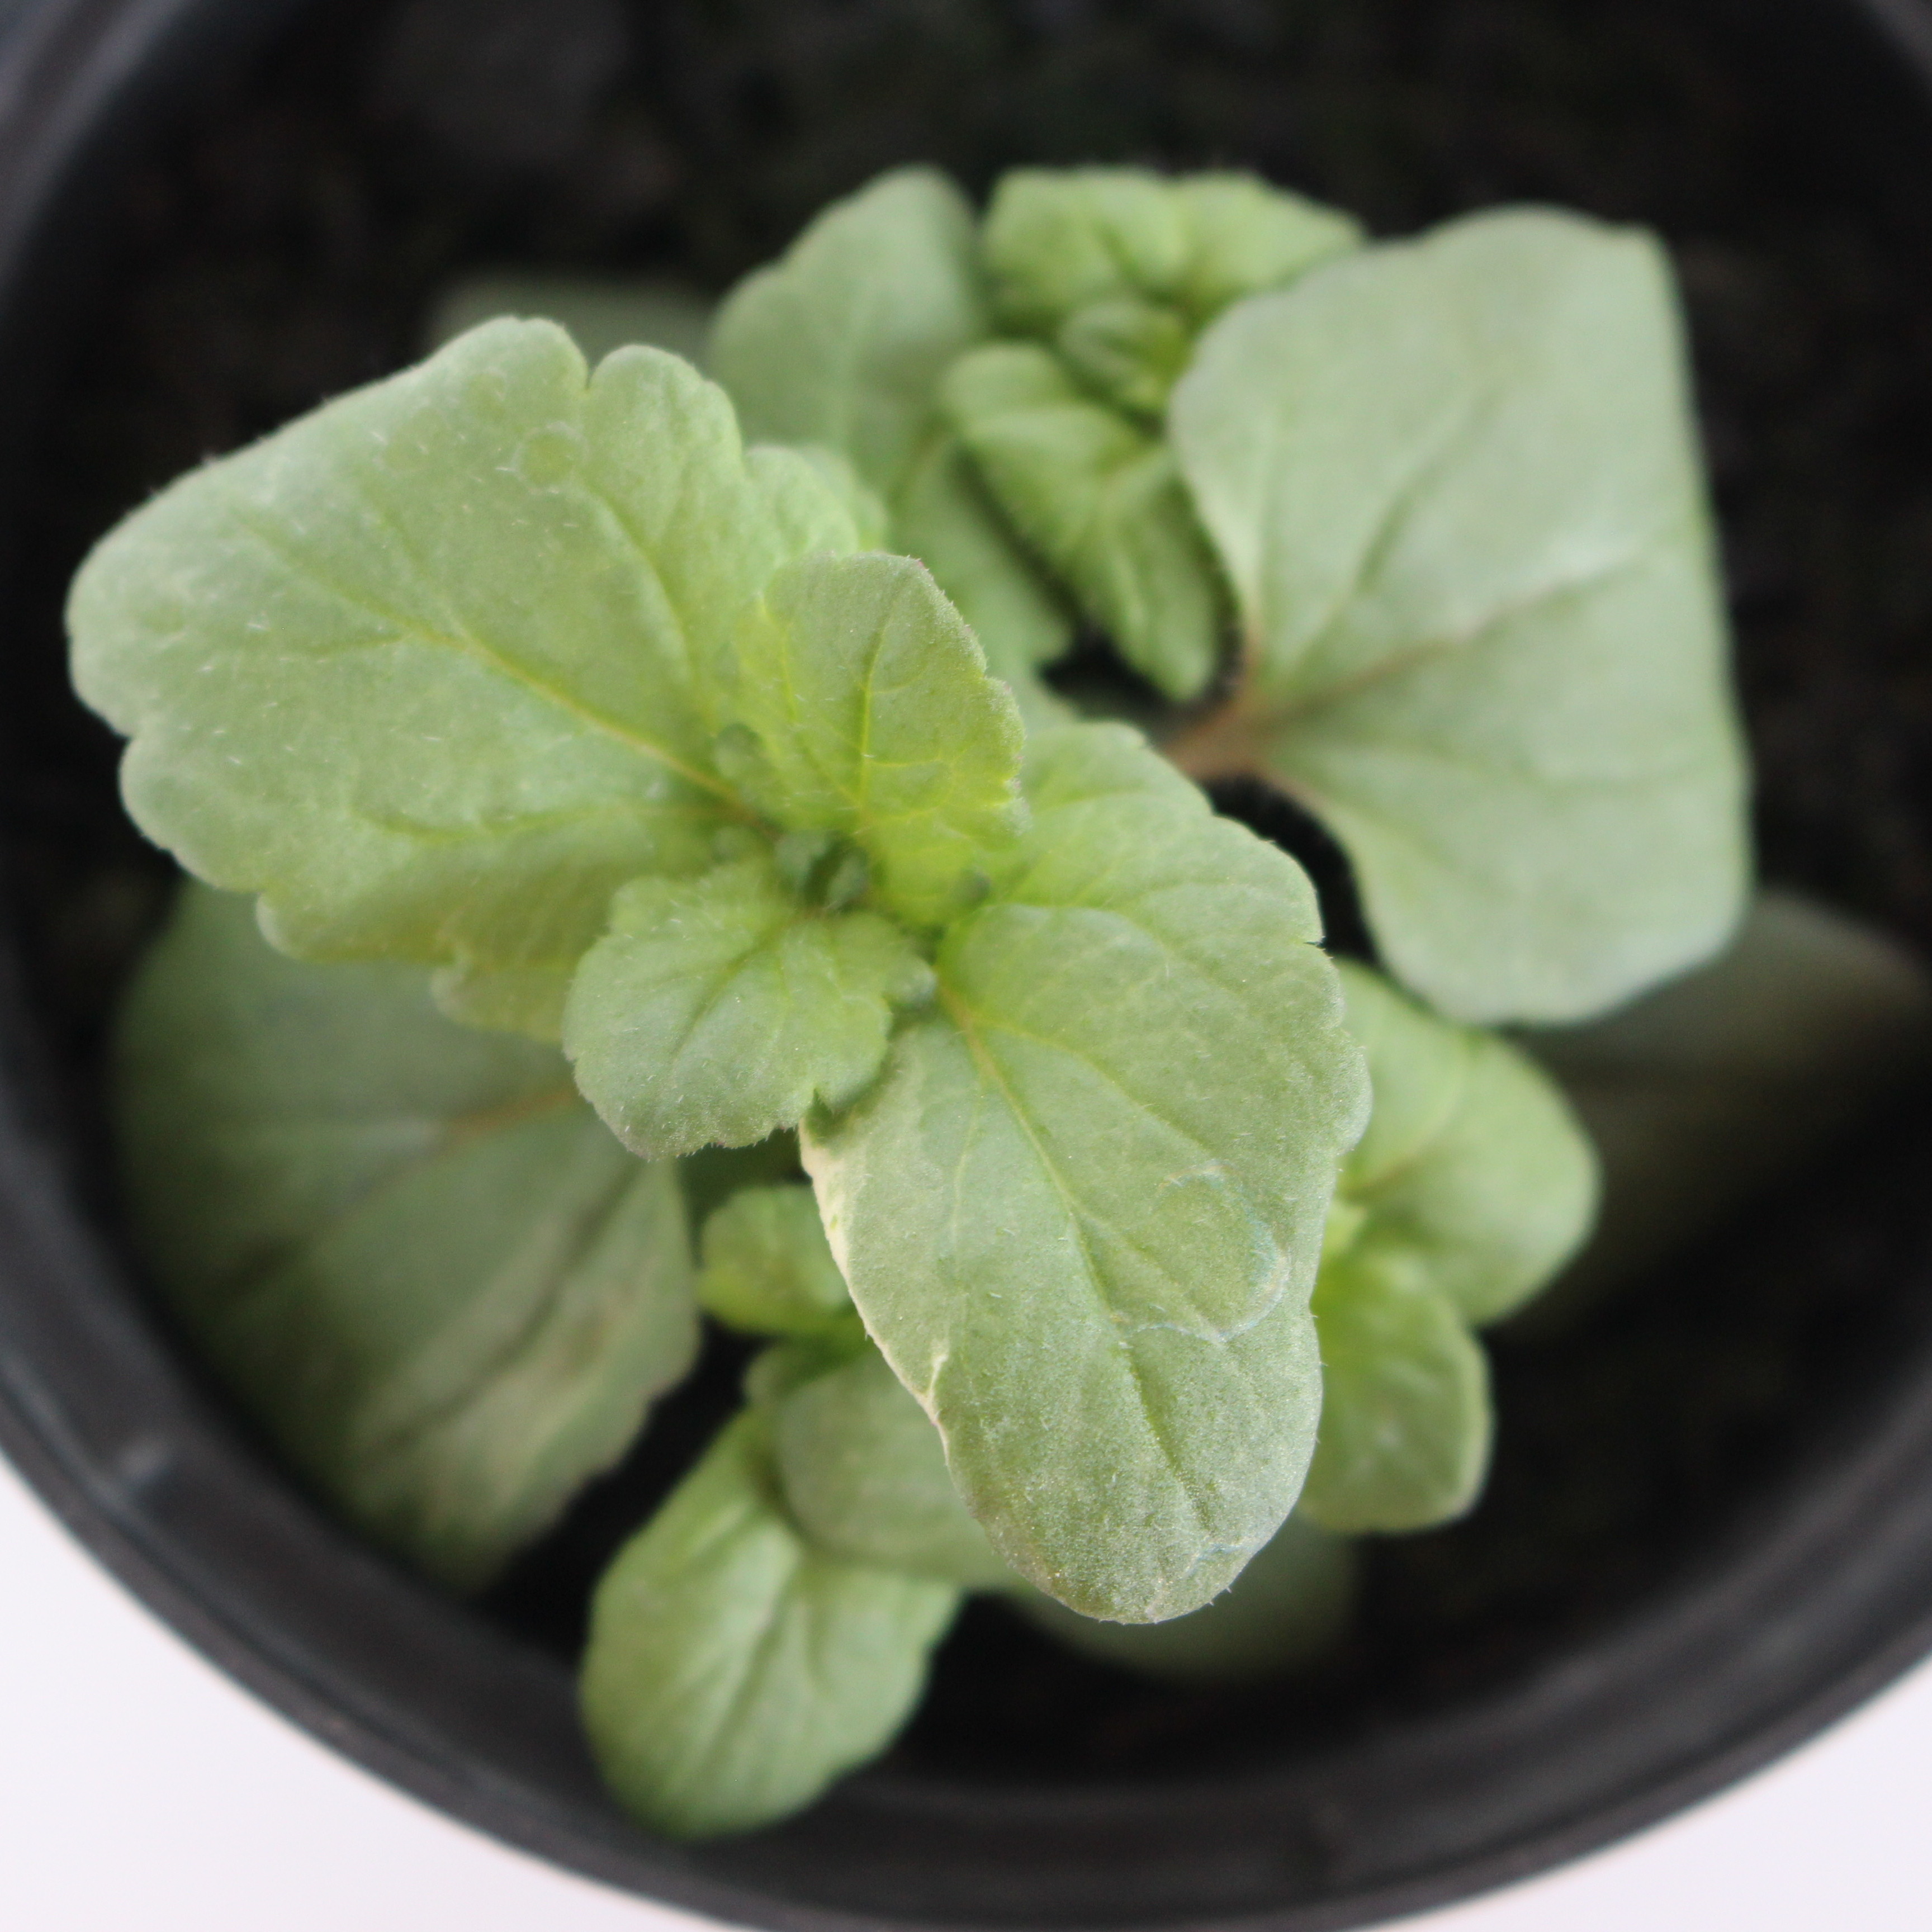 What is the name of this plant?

Veronica persica
